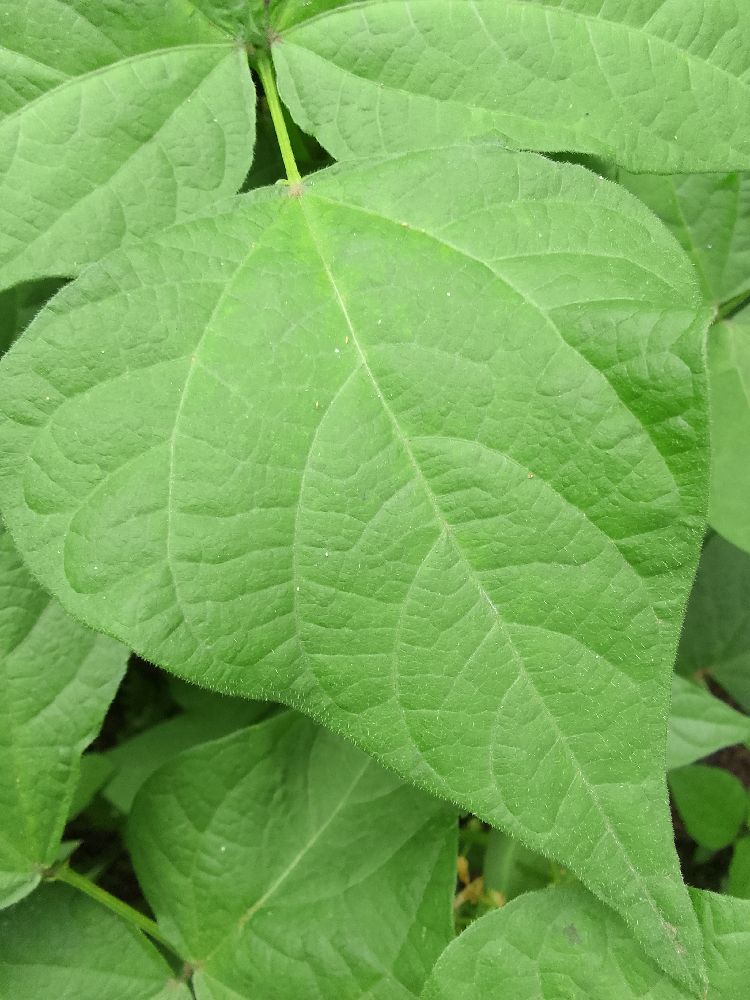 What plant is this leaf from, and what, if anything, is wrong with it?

common bean, healthy
